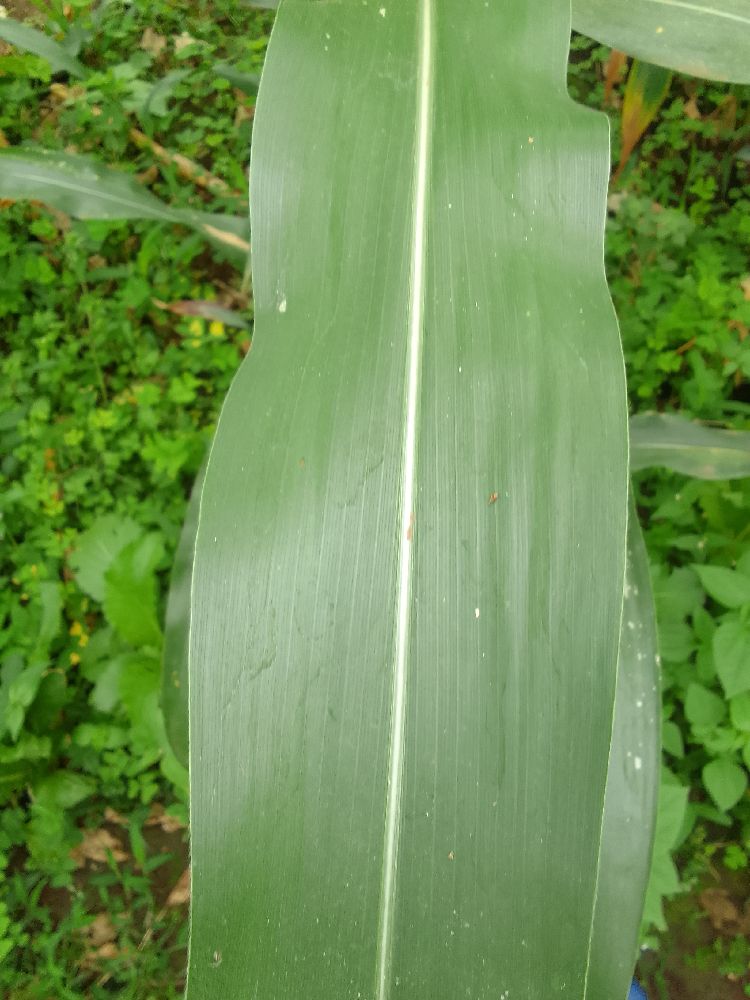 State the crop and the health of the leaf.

maize, healthy
